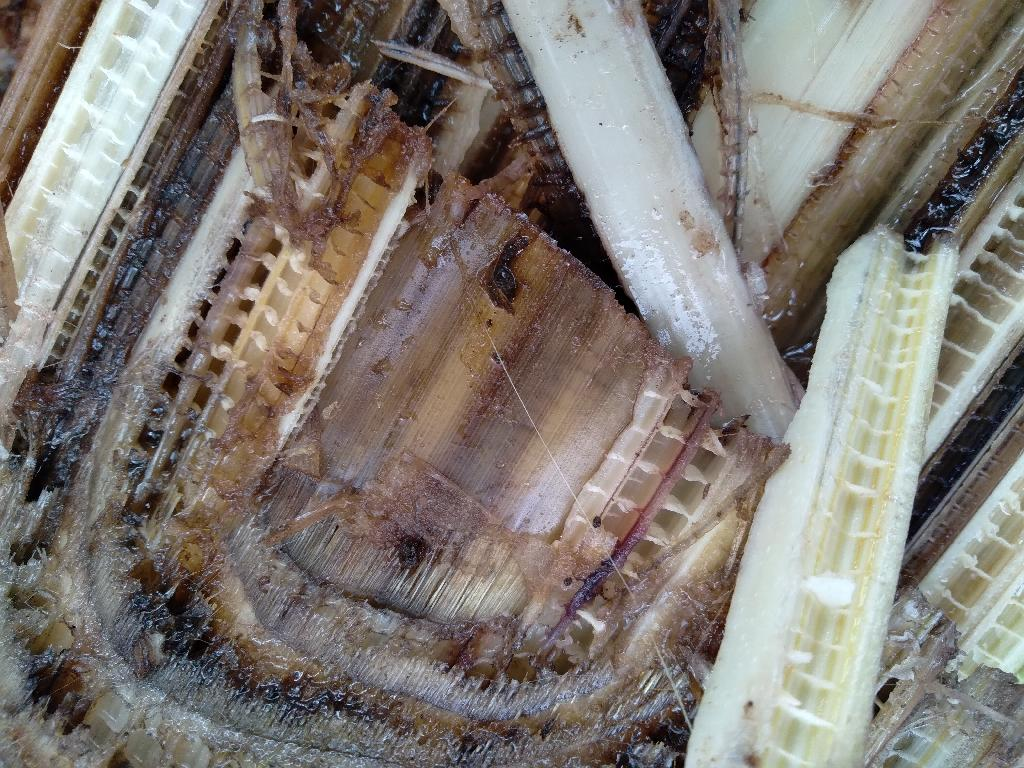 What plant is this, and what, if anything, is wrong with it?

banana, fusarium wilt race 1
